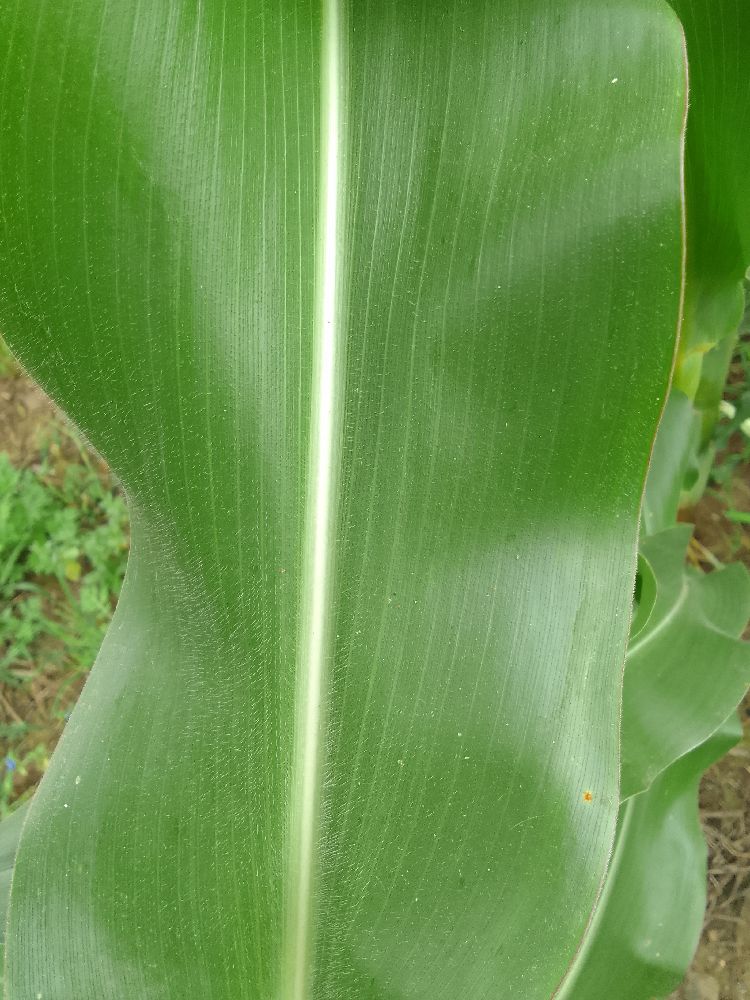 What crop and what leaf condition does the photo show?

maize, healthy
